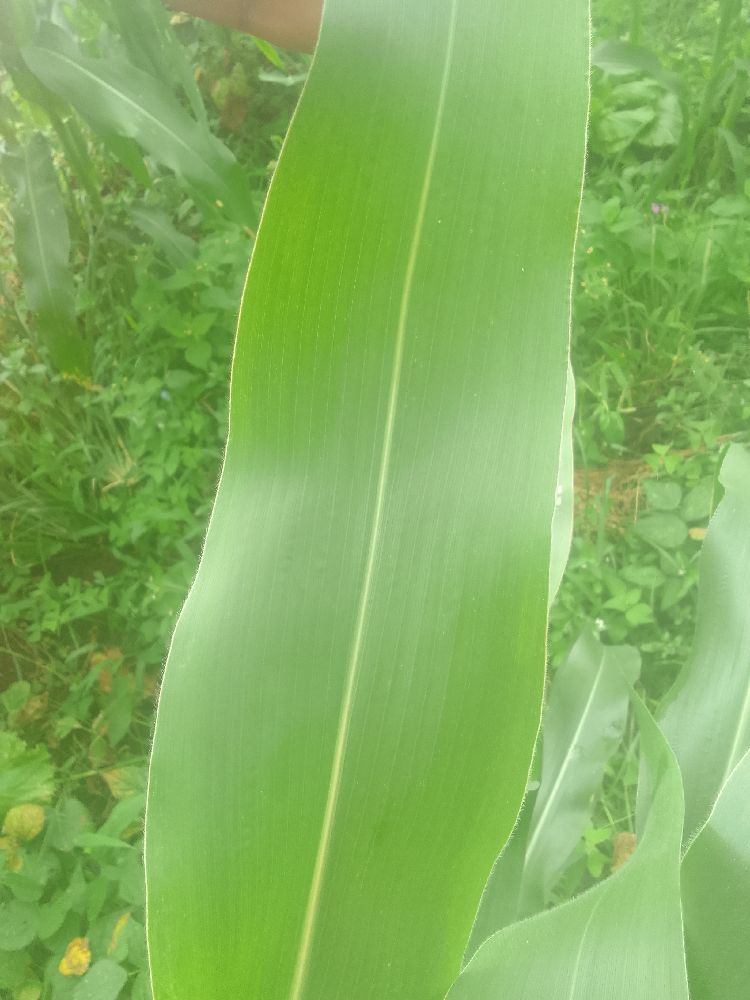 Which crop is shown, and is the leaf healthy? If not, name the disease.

maize, healthy
